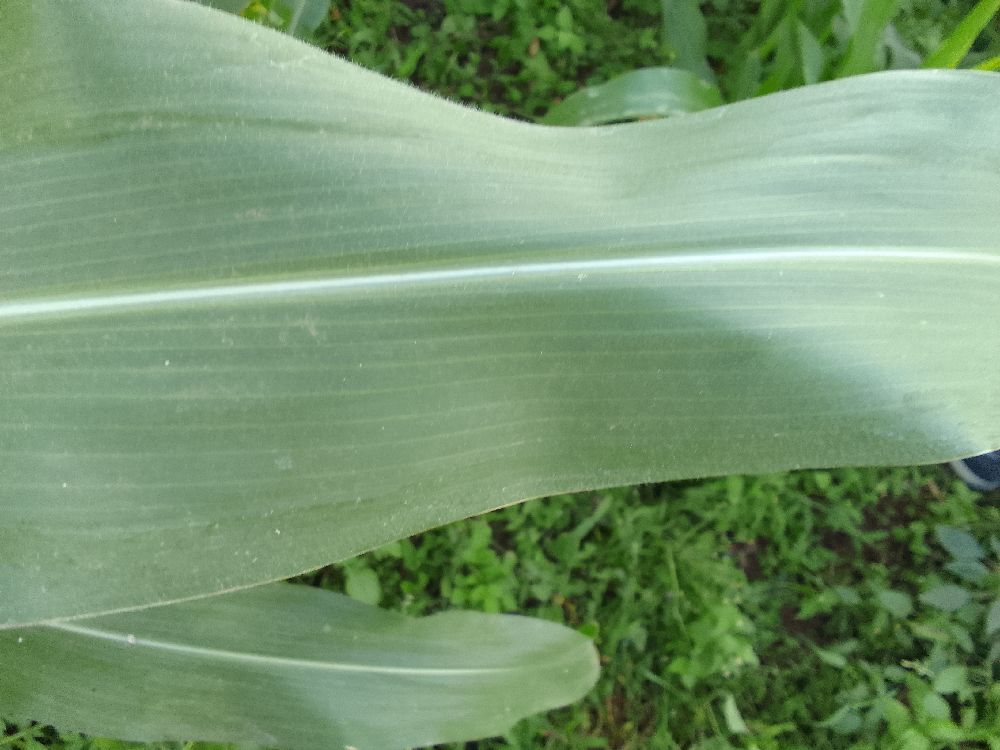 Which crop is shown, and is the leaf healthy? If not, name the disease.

maize, healthy
